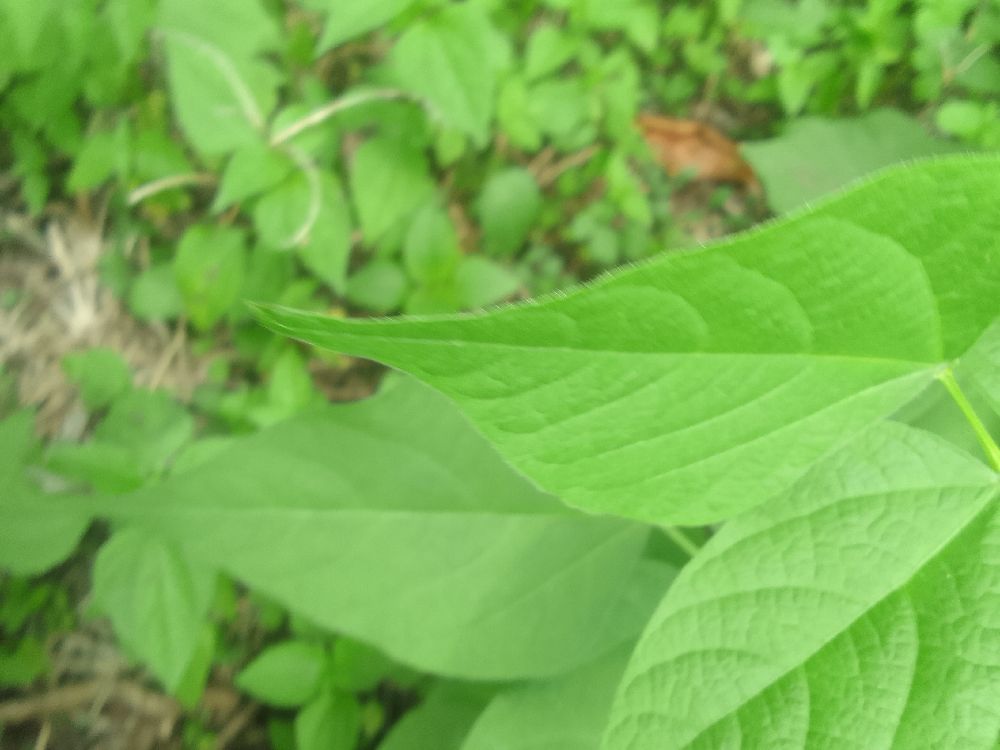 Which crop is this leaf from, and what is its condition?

common bean, healthy
